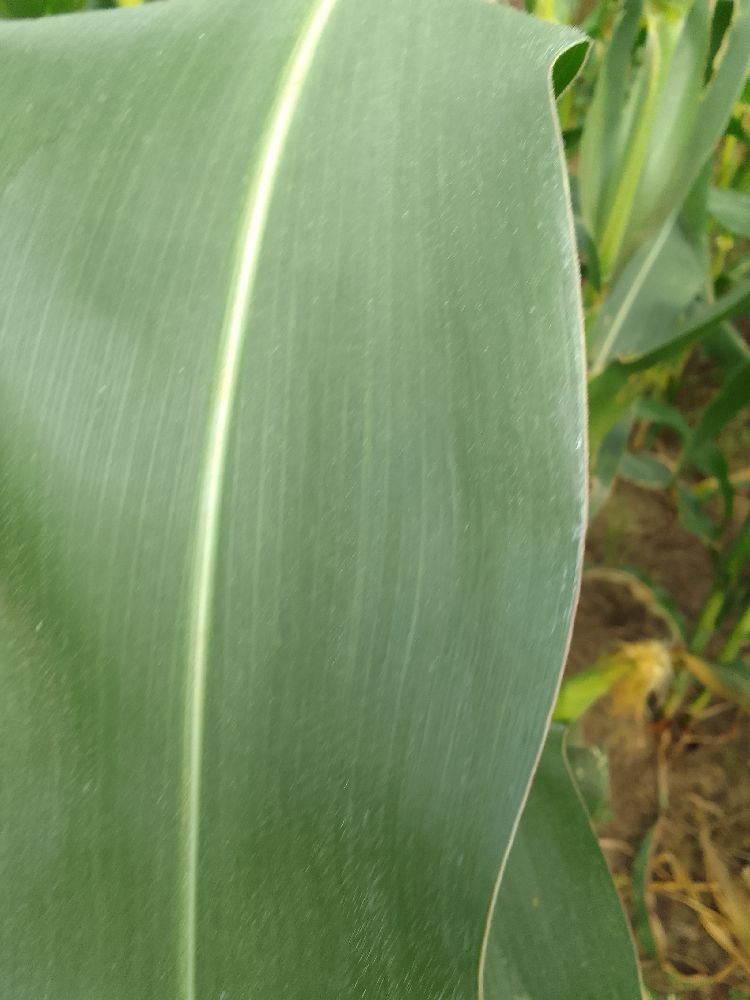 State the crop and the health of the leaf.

maize, healthy
